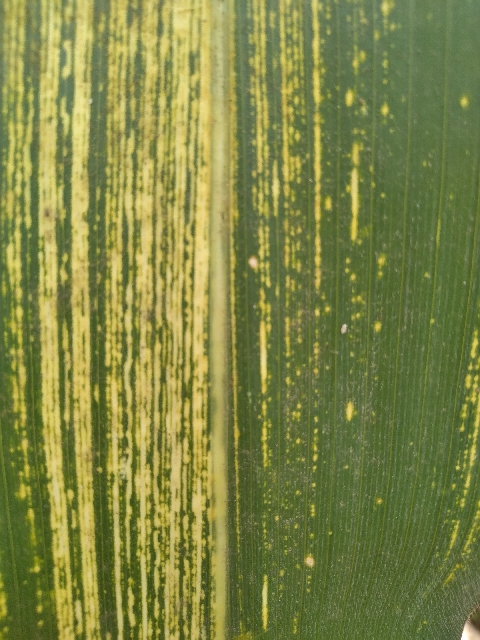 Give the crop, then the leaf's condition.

maize, maize streak virus
